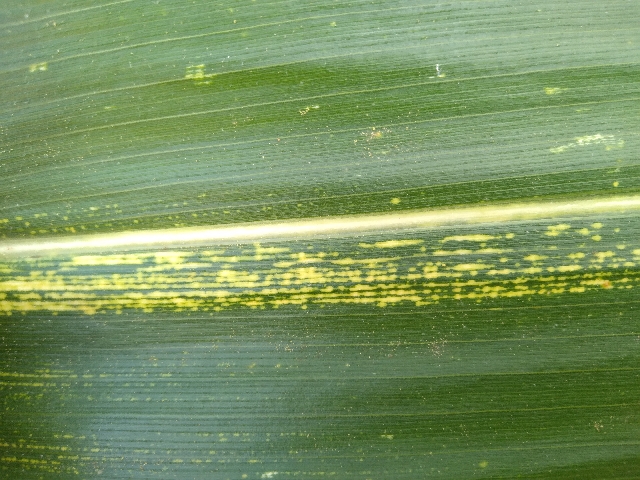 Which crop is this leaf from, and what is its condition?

maize, maize streak virus
